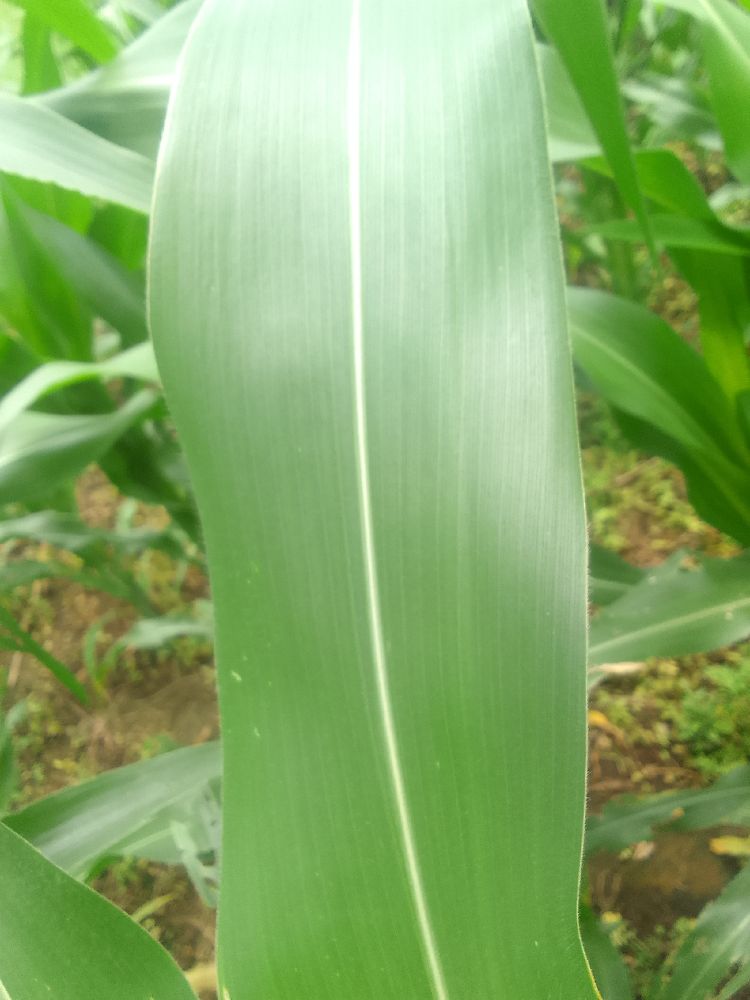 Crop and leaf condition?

maize, healthy
